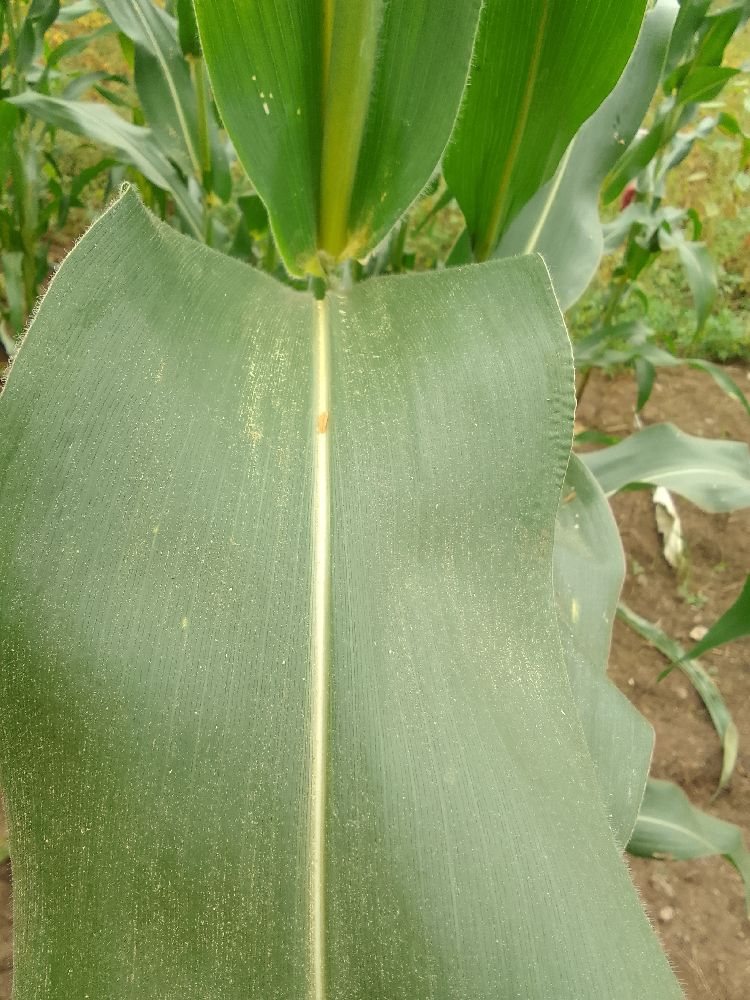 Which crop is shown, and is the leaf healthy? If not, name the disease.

maize, healthy
